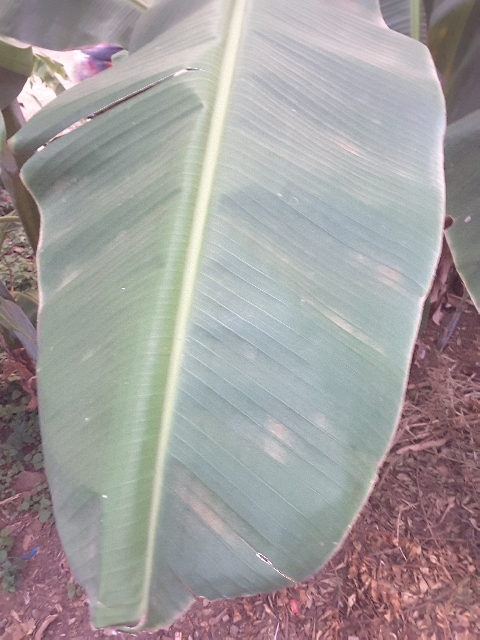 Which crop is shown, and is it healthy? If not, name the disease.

banana, healthy
